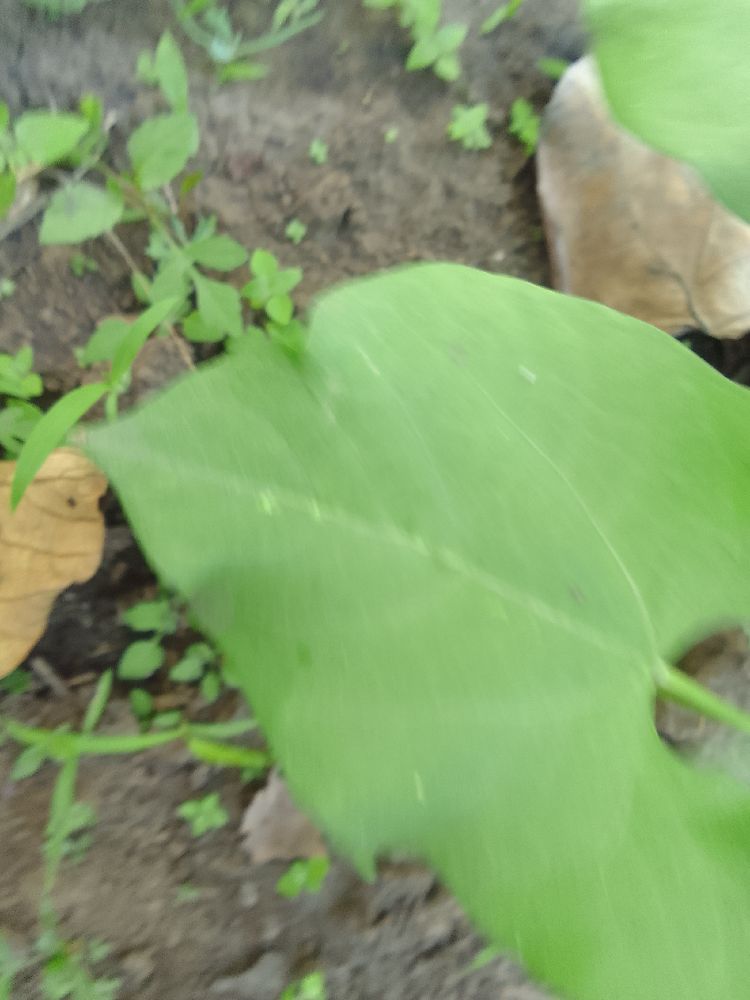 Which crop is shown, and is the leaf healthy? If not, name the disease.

common bean, healthy
